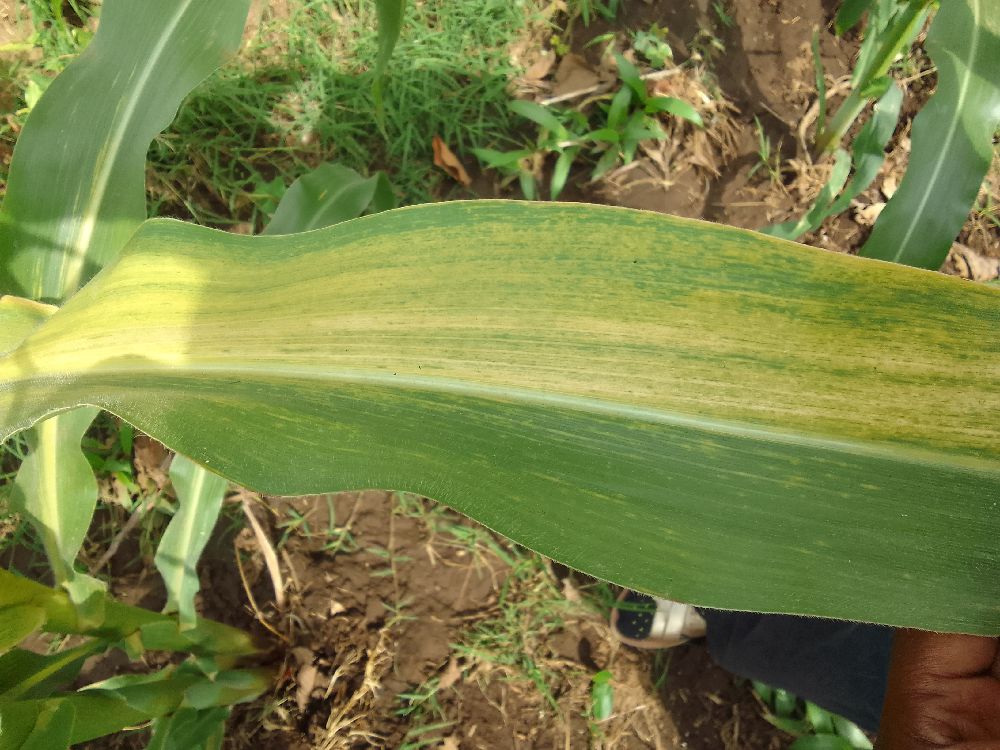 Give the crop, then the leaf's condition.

maize, maize lethal necrosis
